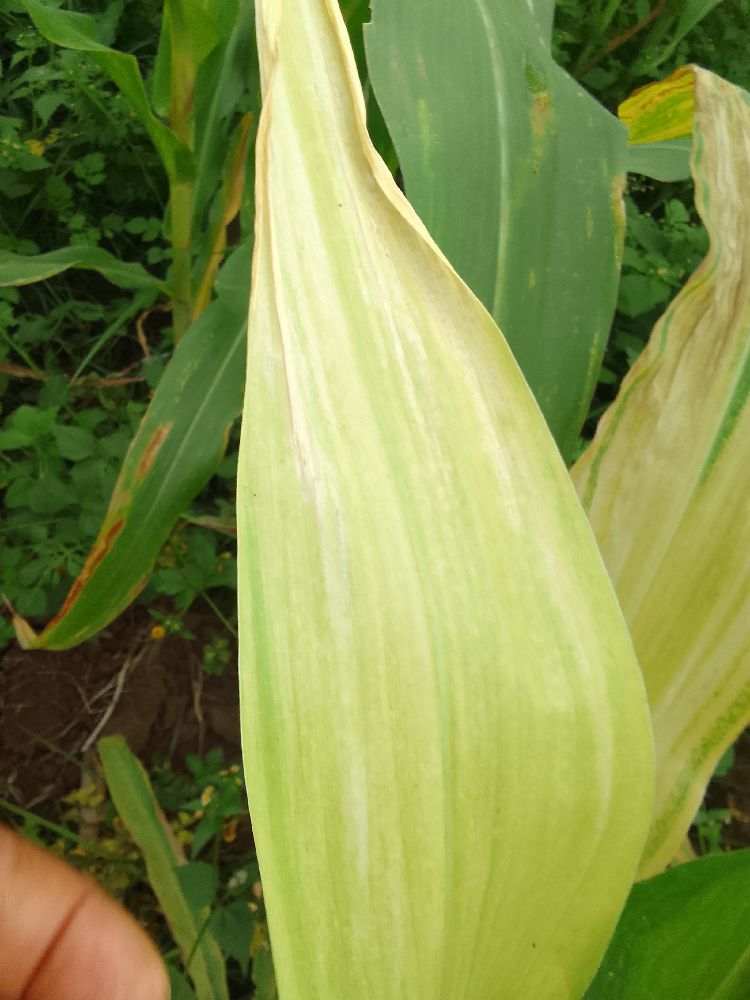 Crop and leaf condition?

maize, maize lethal necrosis
